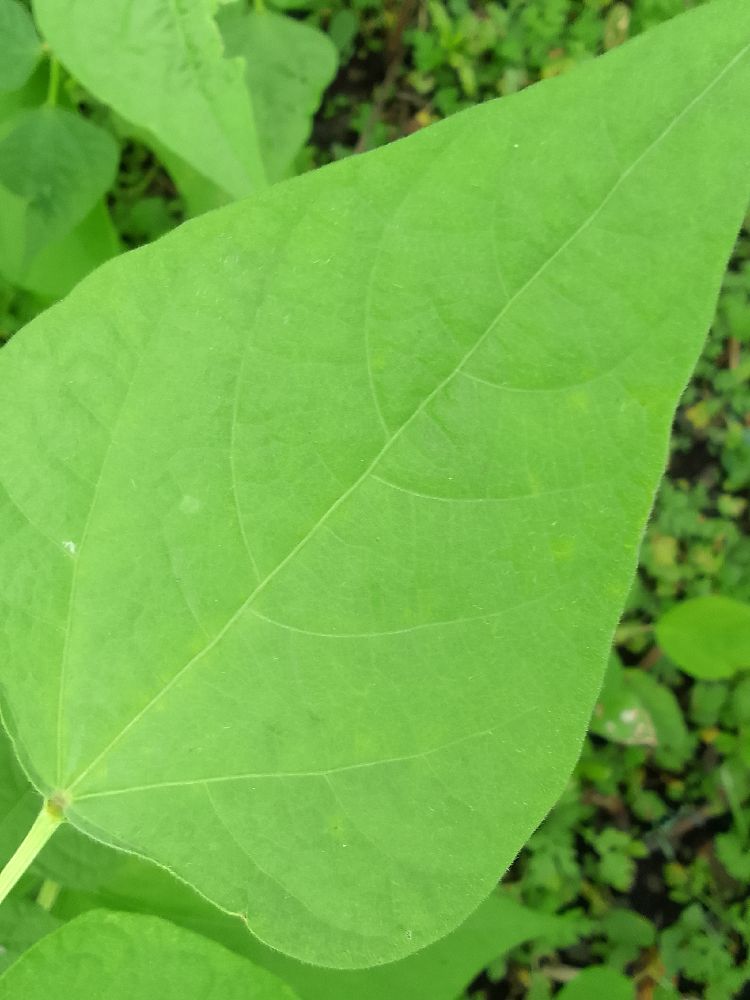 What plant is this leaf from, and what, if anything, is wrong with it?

common bean, healthy
